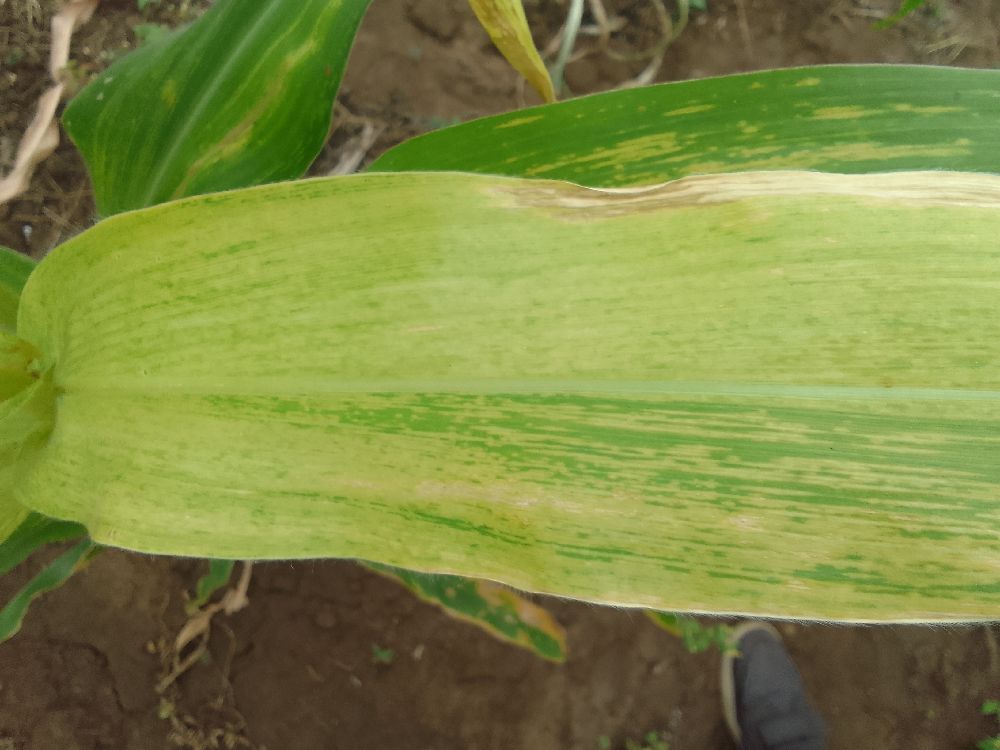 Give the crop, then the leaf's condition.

maize, maize lethal necrosis
